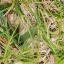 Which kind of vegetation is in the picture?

grass
